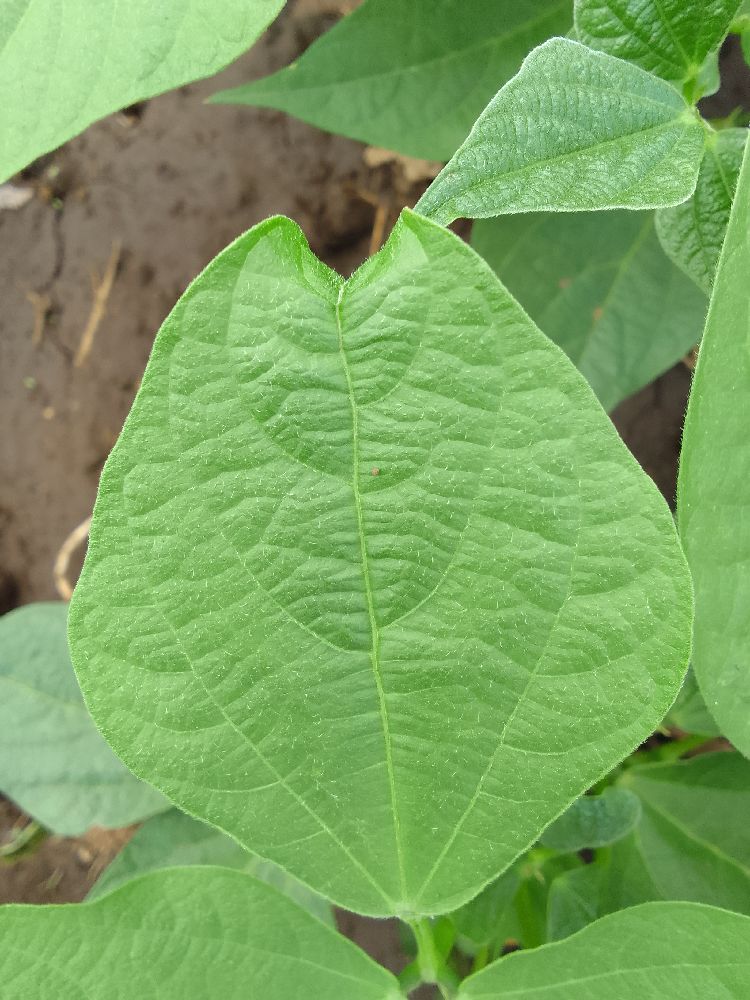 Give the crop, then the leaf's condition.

common bean, healthy
